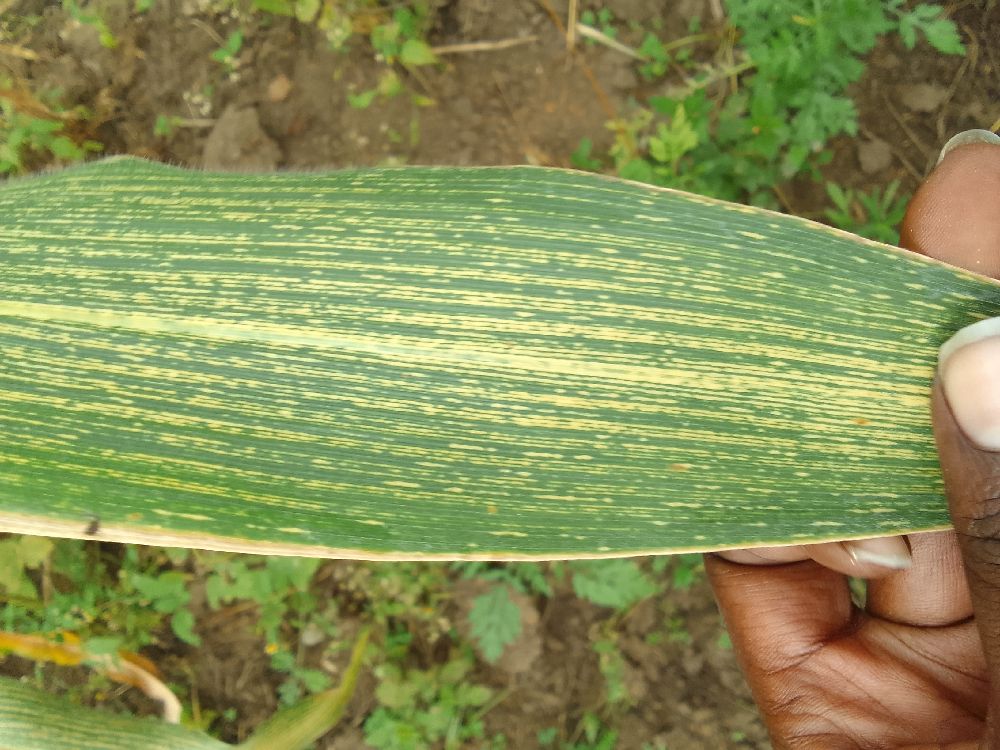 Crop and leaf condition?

maize, maize streak virus
